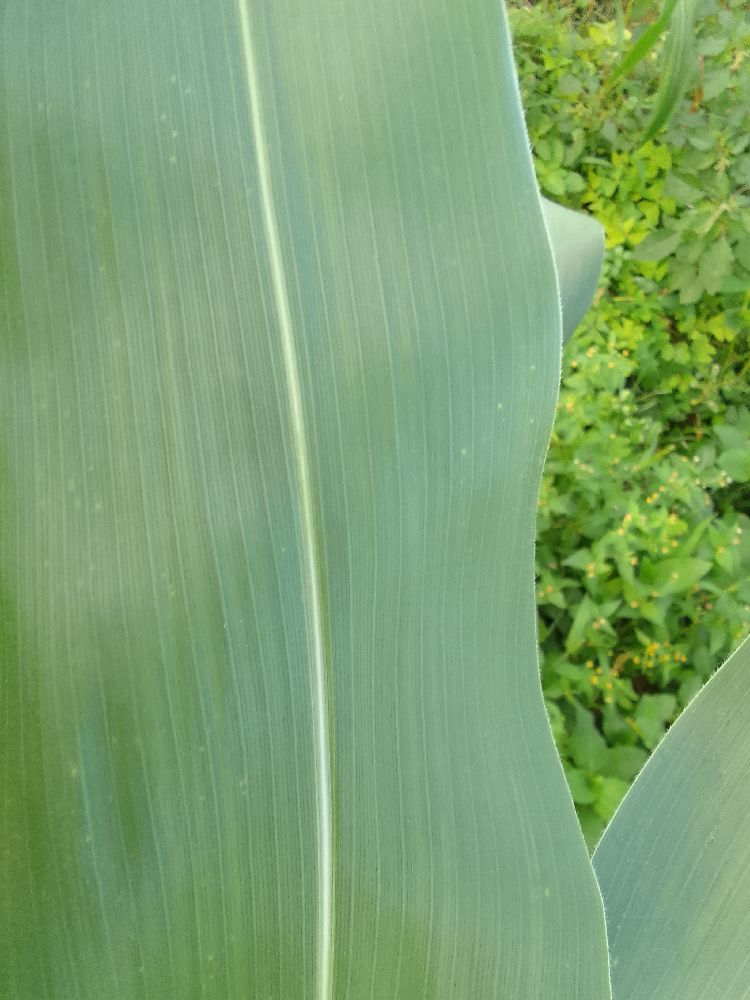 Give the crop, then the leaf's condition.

maize, healthy
